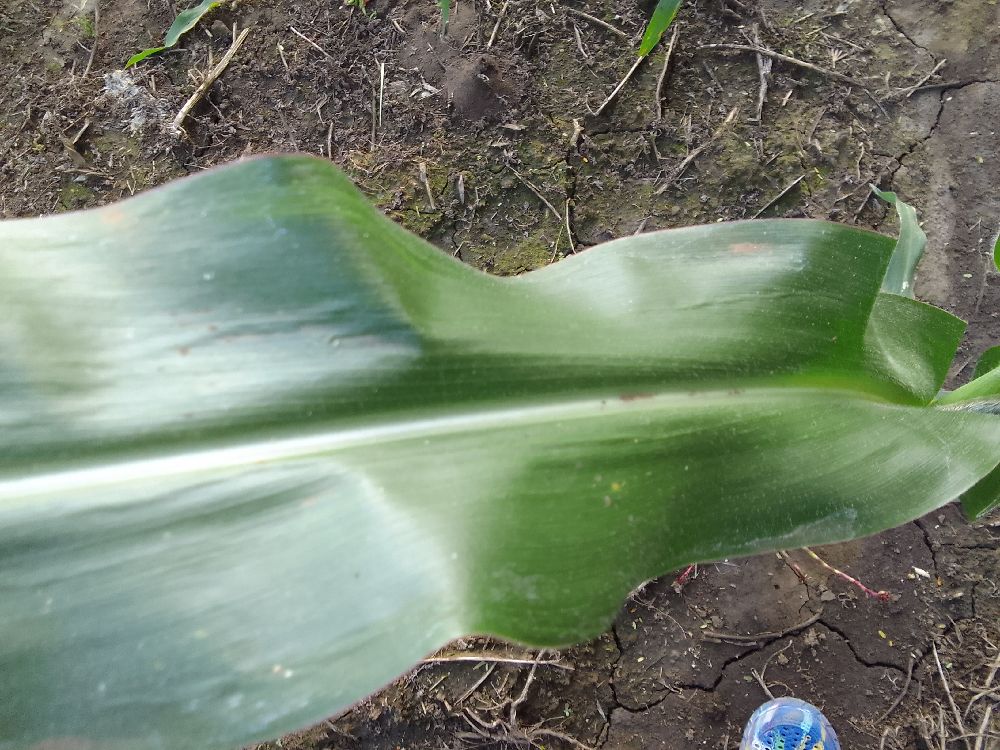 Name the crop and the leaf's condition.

maize, healthy
